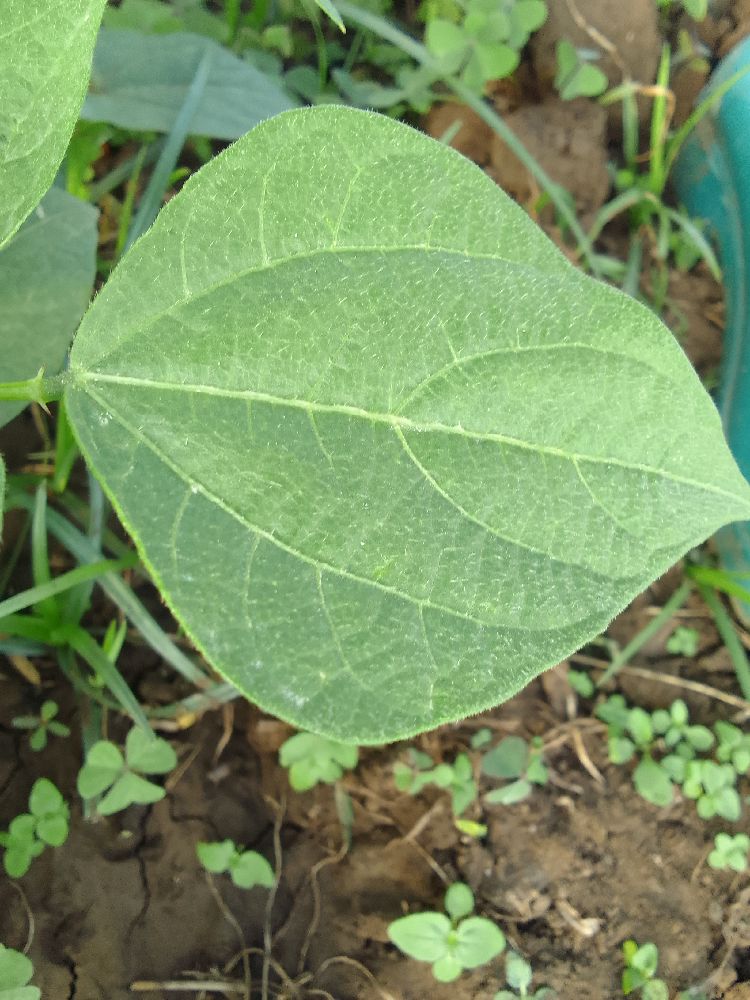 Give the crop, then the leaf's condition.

common bean, healthy
